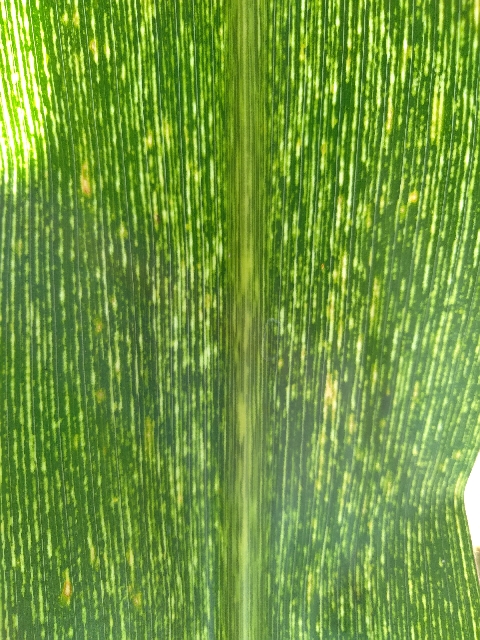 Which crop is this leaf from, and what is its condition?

maize, maize streak virus
